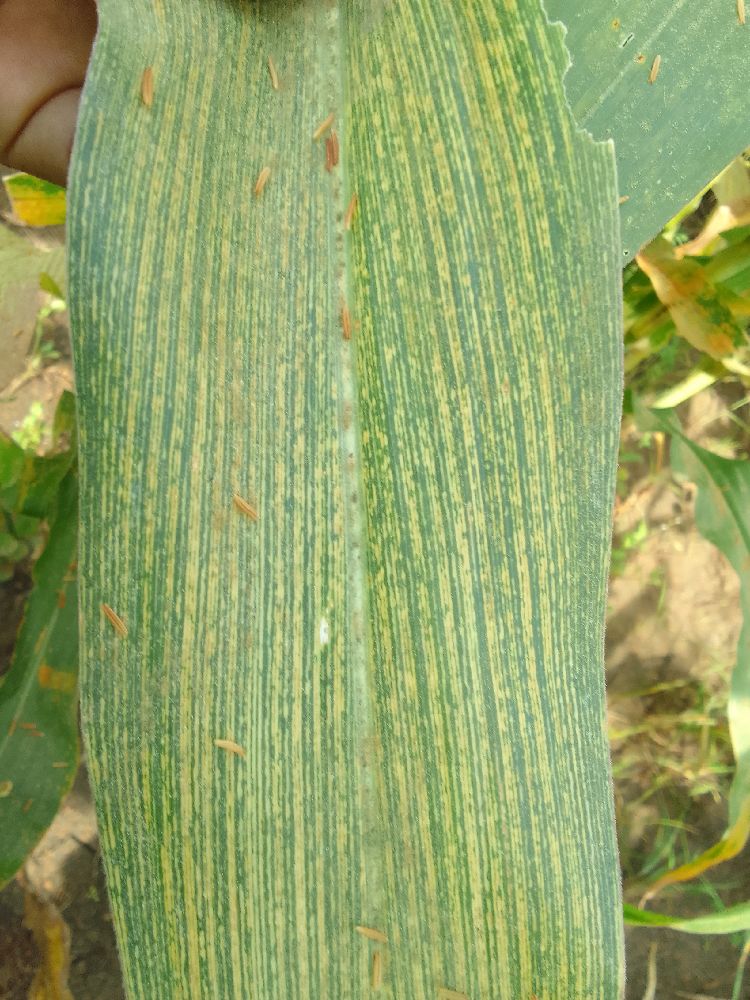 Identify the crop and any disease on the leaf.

maize, maize streak virus
